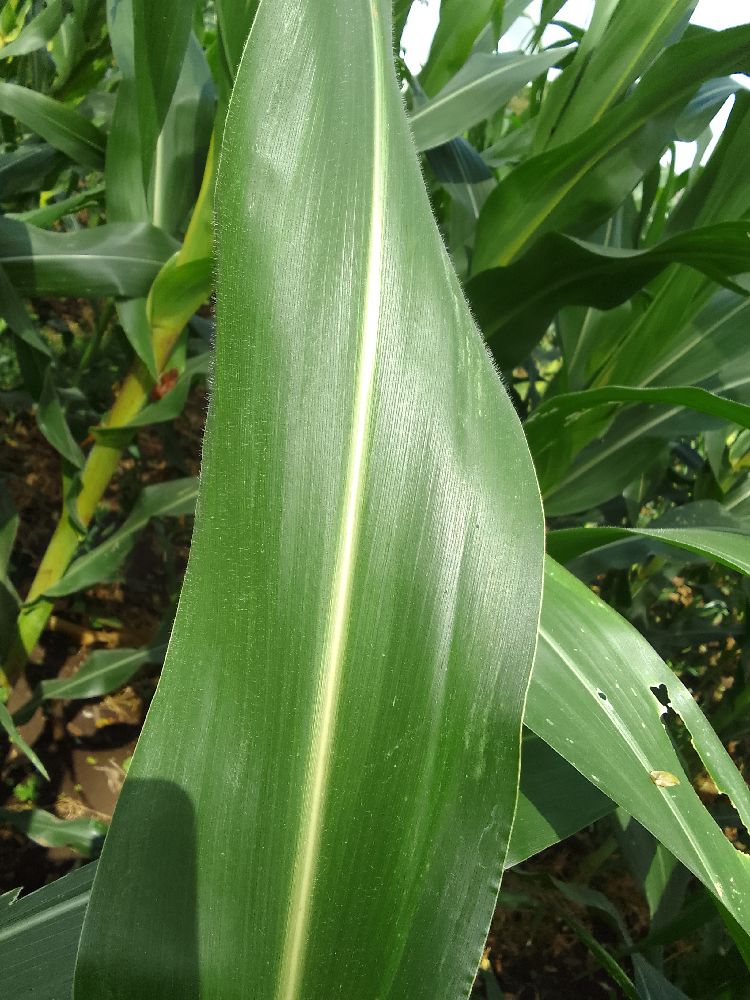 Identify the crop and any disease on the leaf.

maize, healthy
